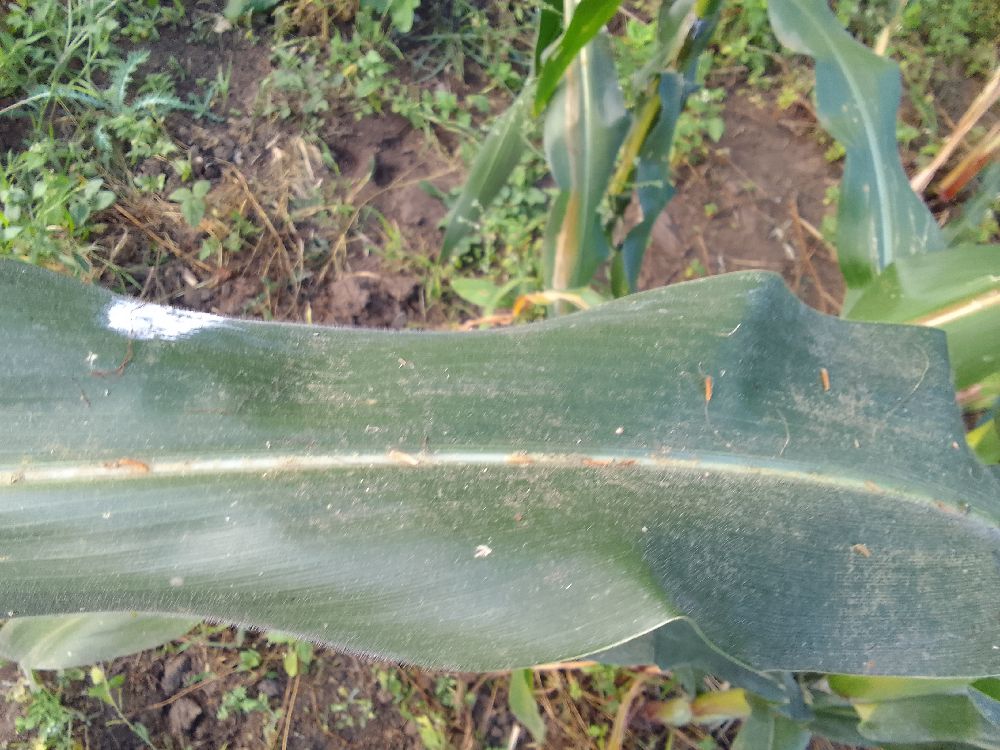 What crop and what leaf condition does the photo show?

maize, healthy
